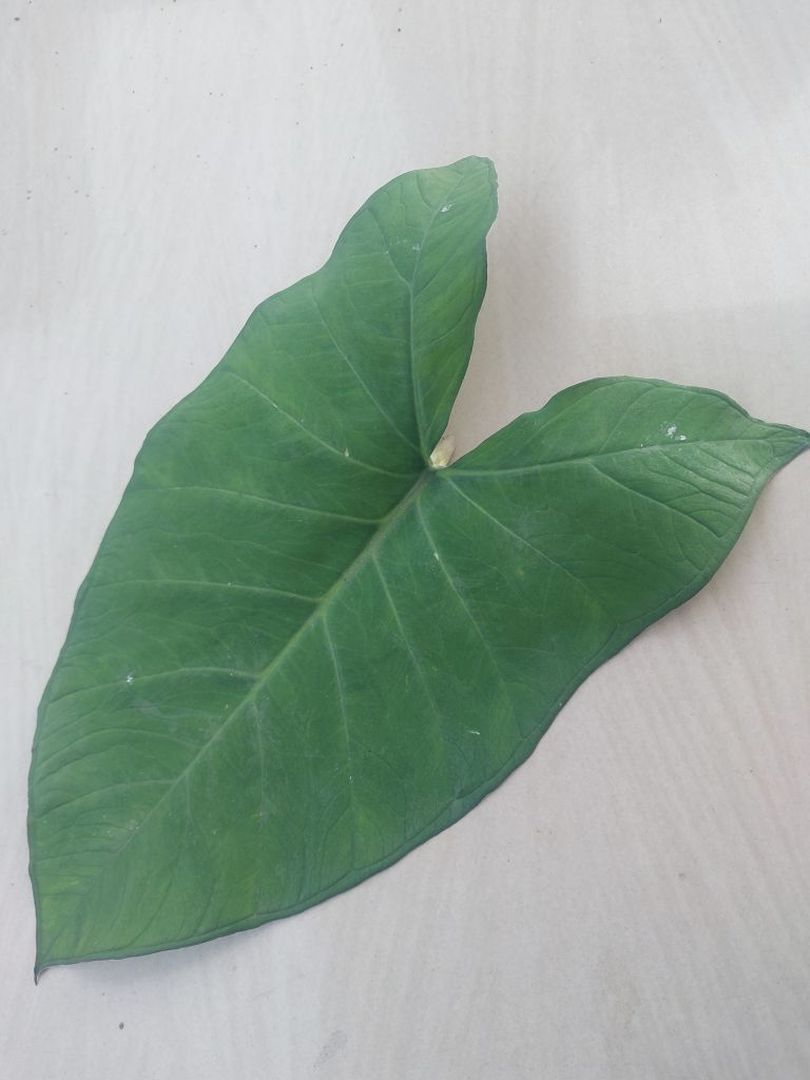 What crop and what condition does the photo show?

taro, healthy
